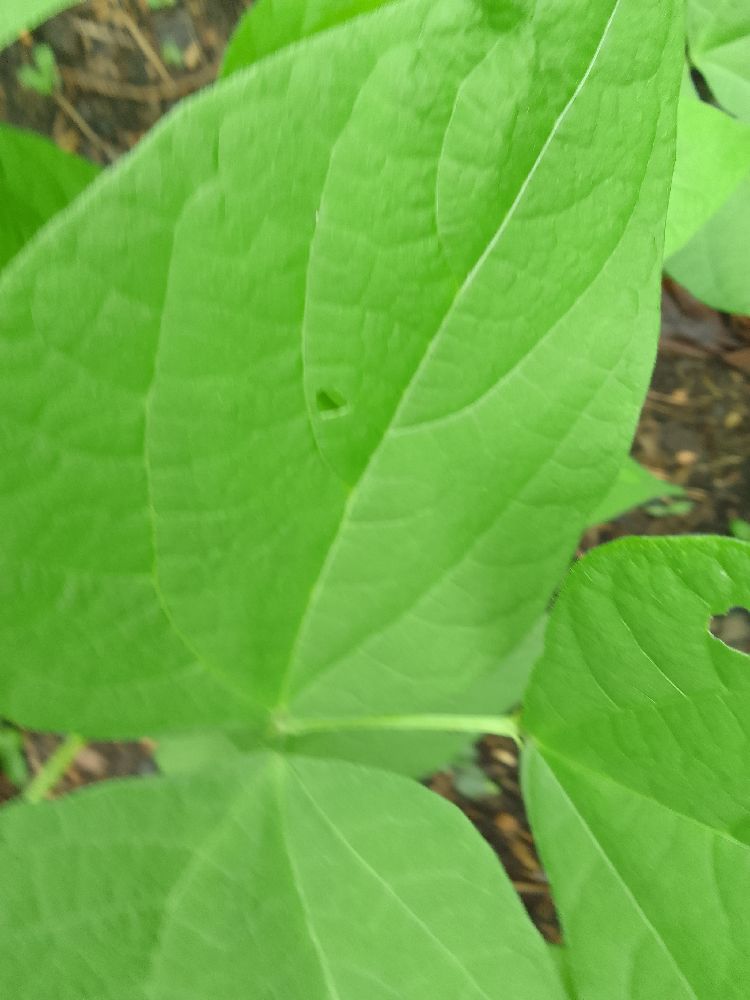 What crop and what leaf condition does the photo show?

common bean, healthy
